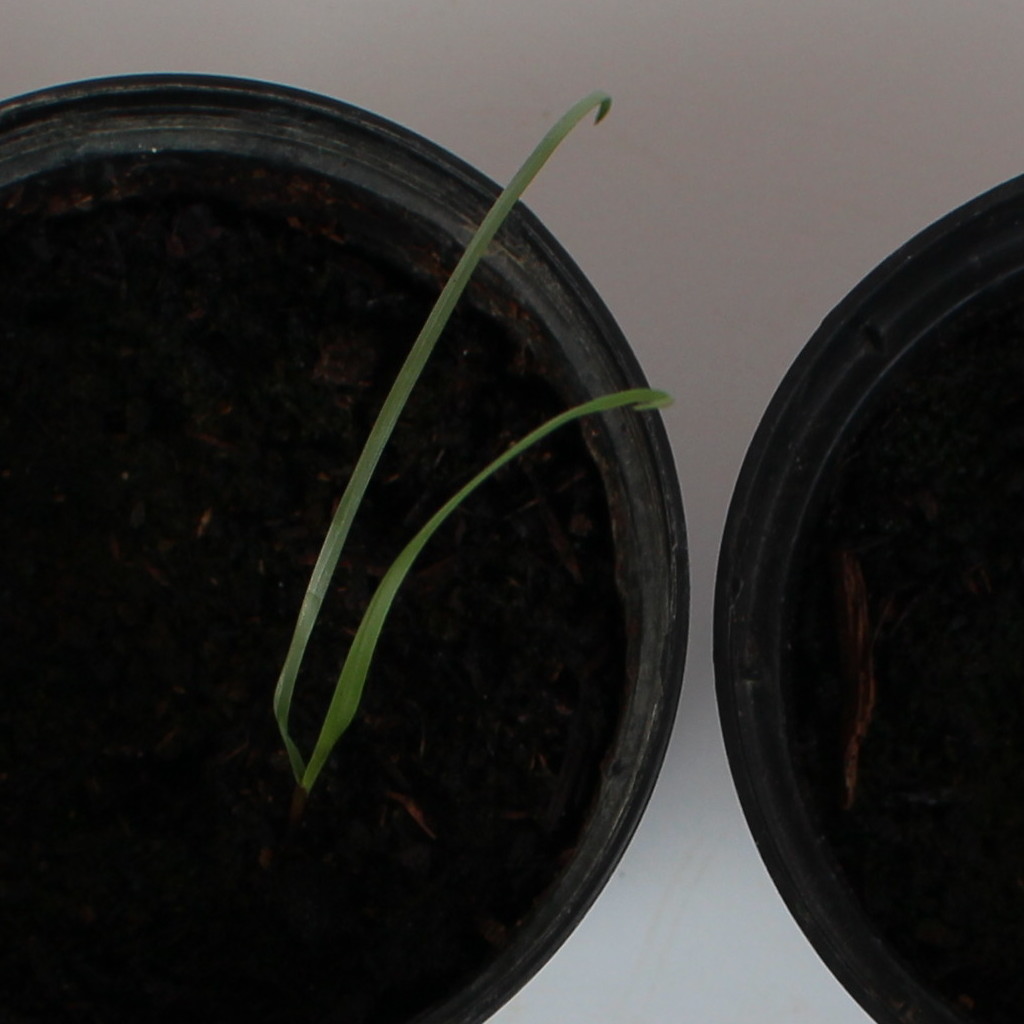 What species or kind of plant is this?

Lolium multiflorum
